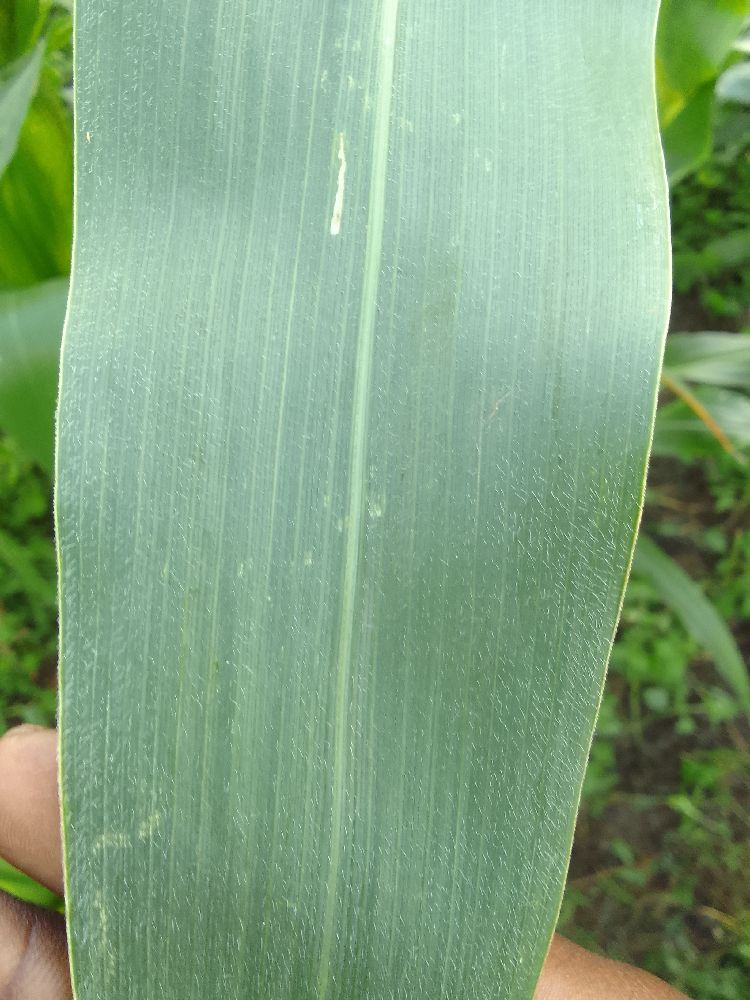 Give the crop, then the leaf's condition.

maize, healthy
